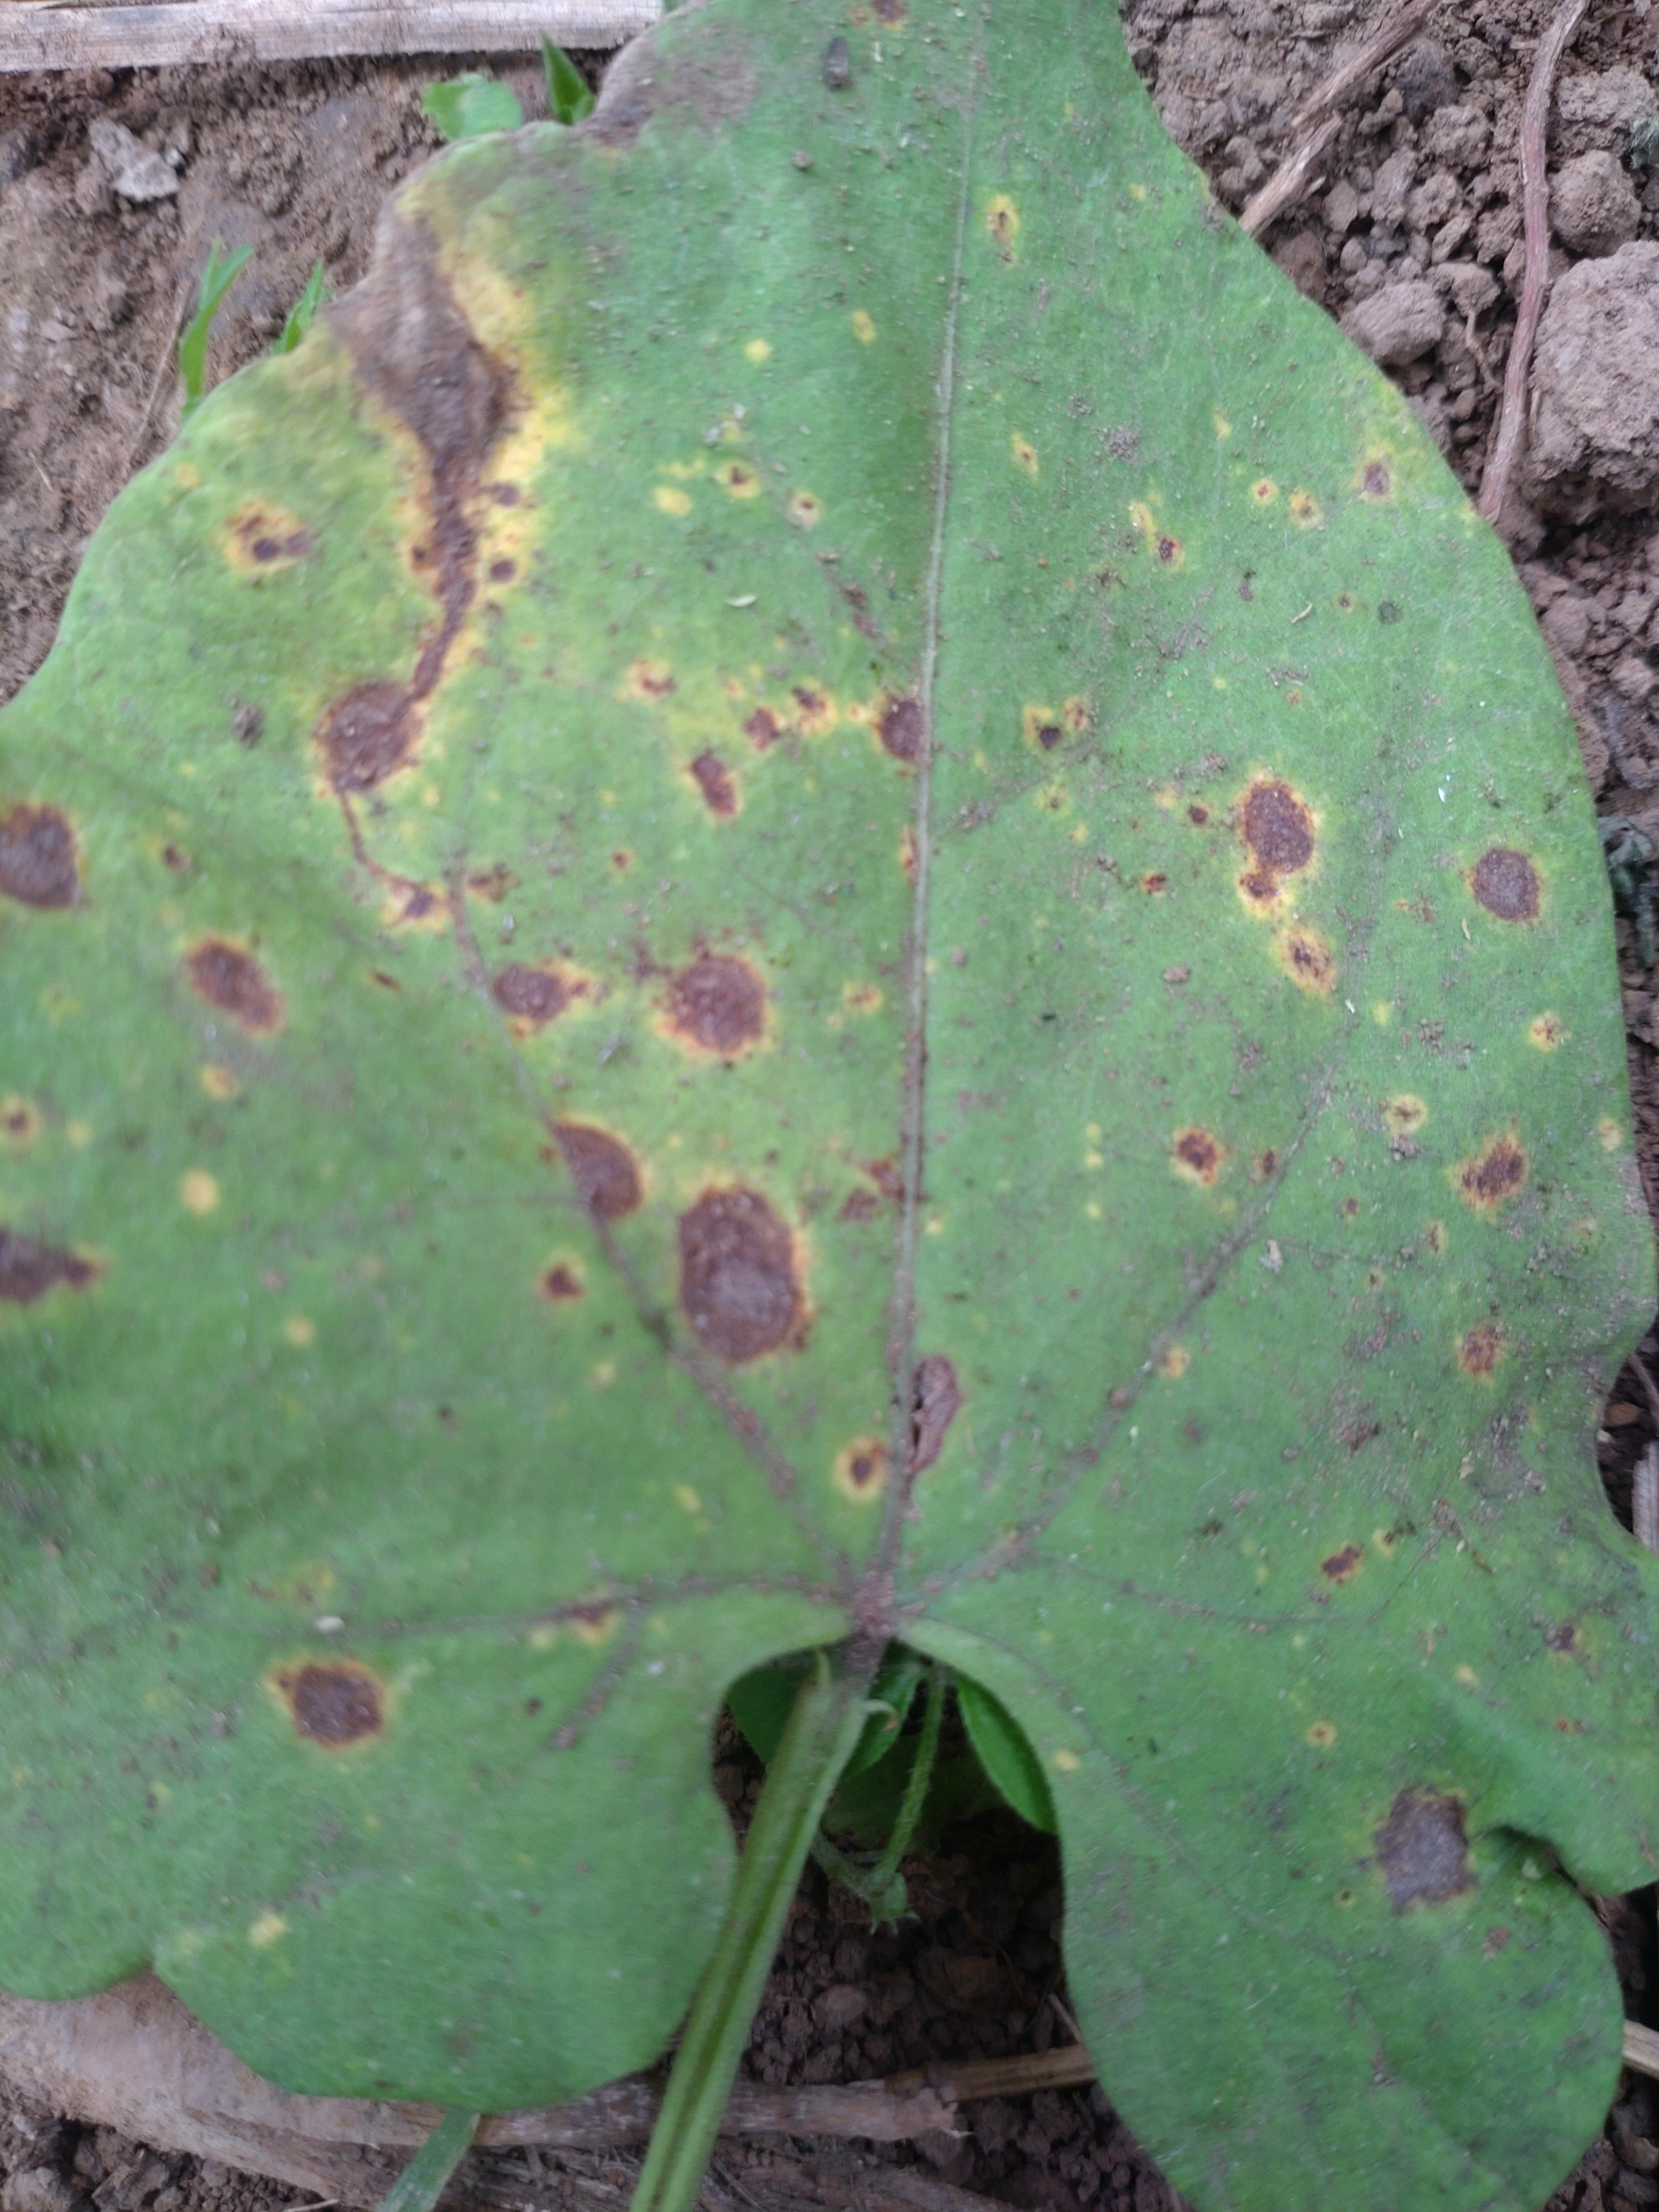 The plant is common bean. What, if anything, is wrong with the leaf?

rust
